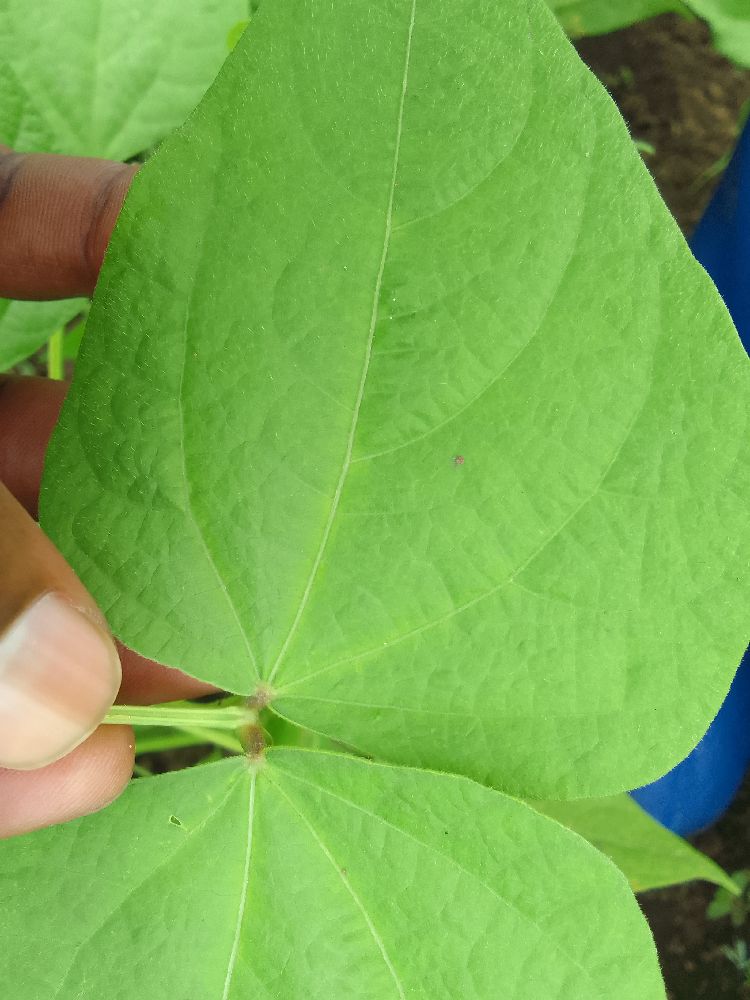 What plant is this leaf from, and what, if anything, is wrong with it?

common bean, healthy
